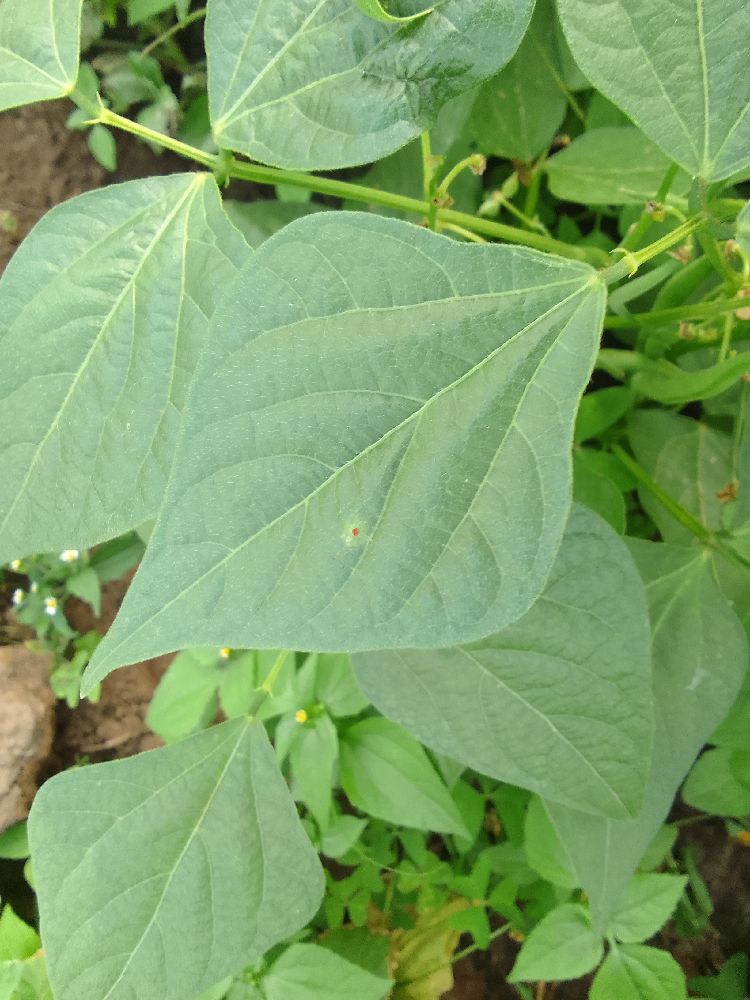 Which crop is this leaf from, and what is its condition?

common bean, healthy
